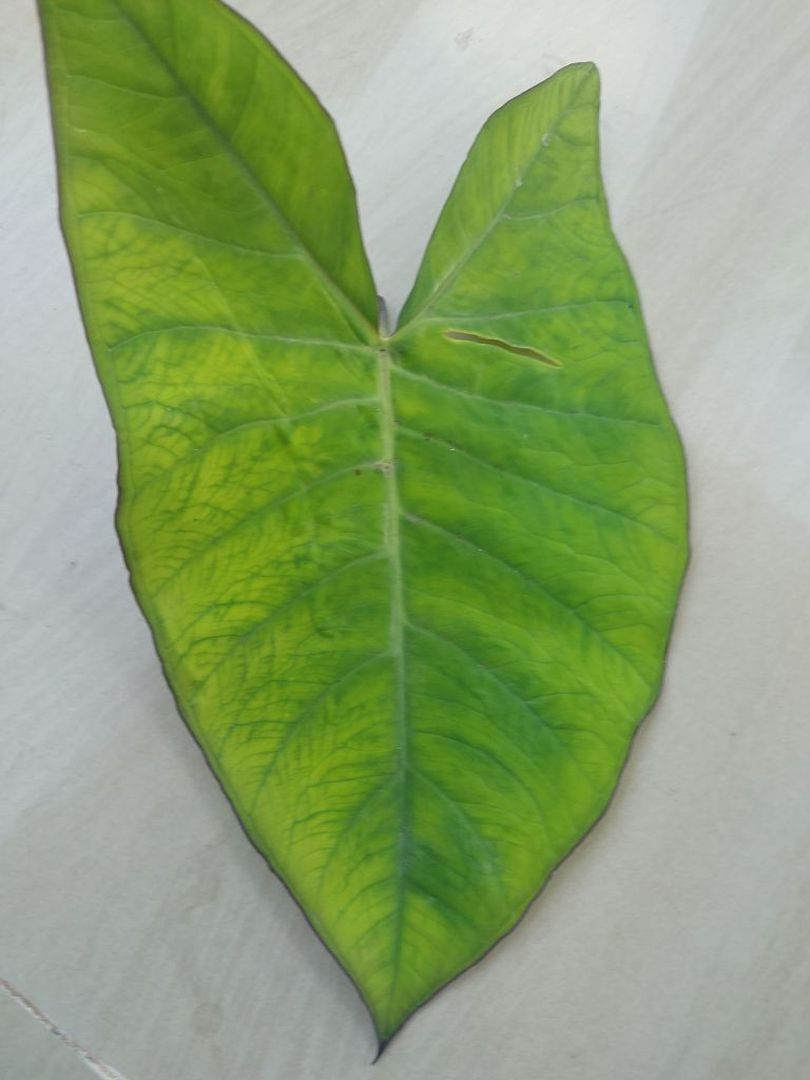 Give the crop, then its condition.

taro, mosaic
